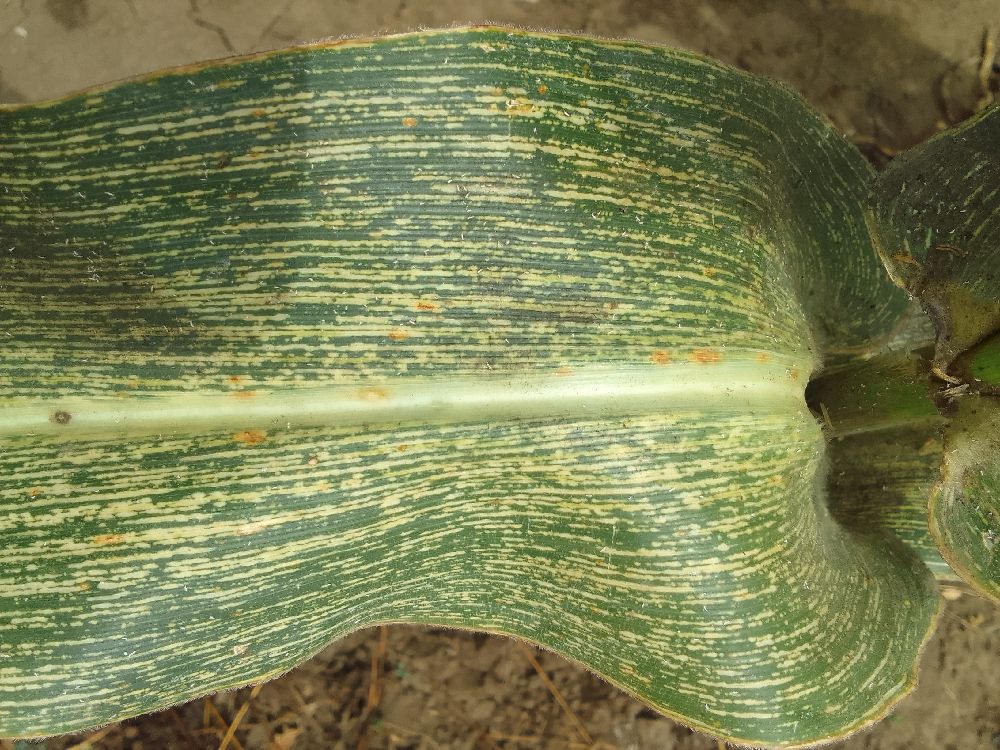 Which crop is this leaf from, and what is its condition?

maize, maize streak virus
